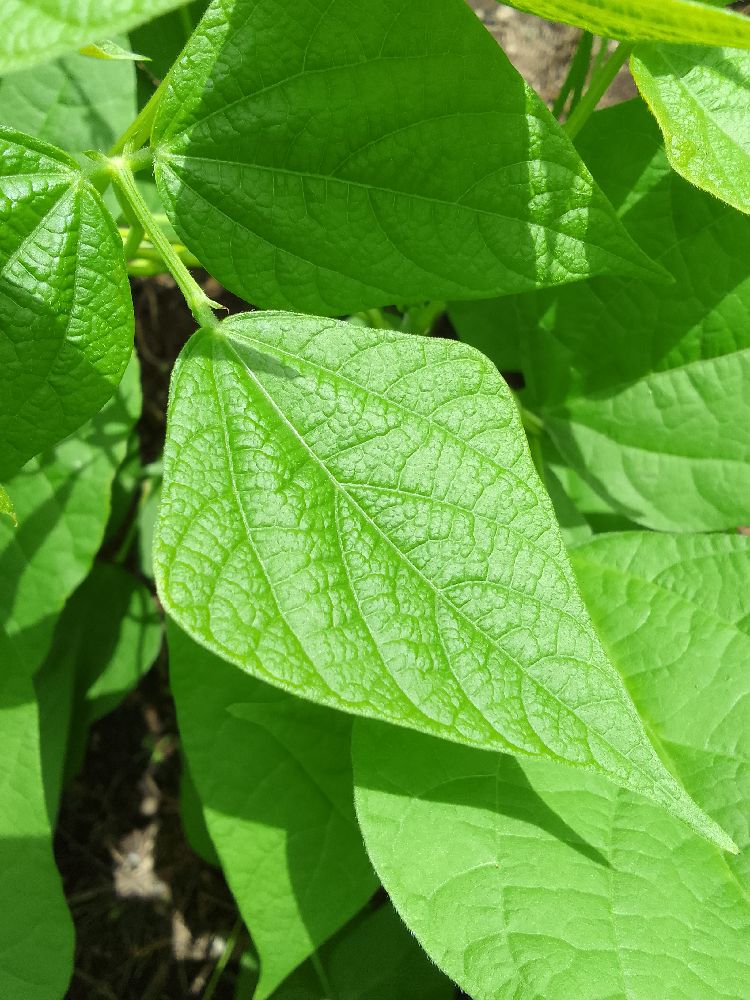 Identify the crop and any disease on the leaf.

common bean, healthy
